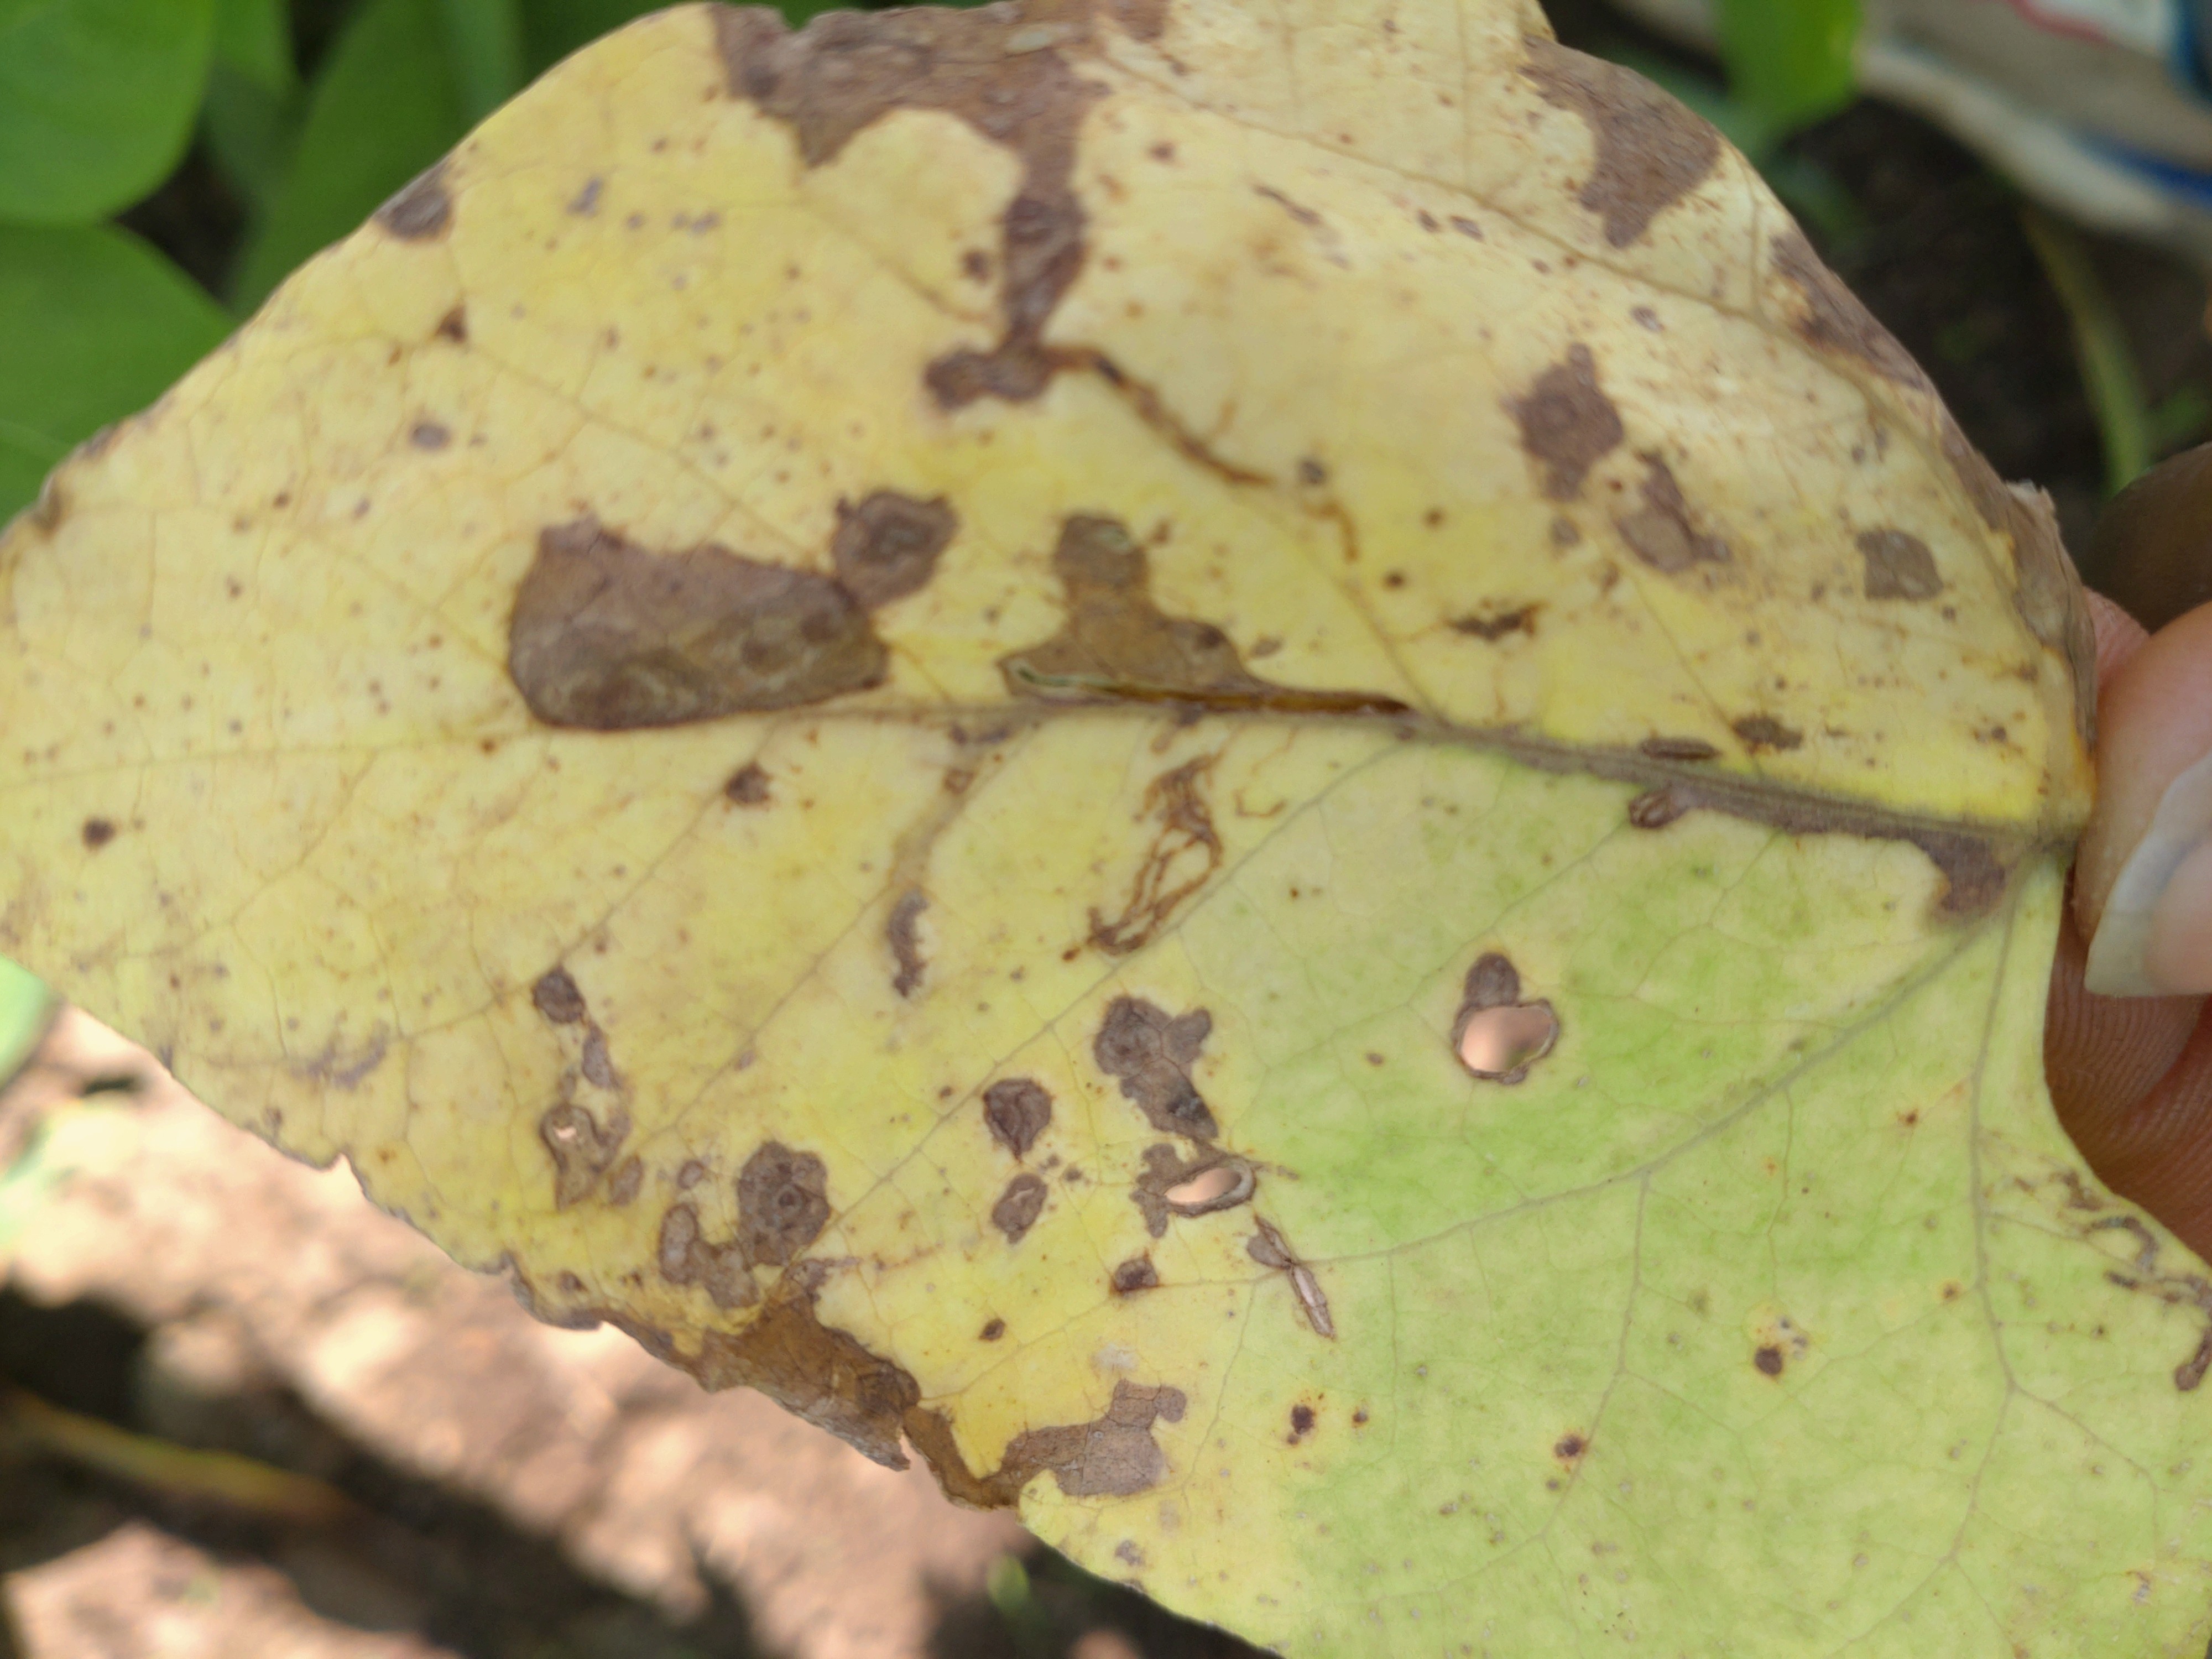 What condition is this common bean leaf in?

anthracnose
